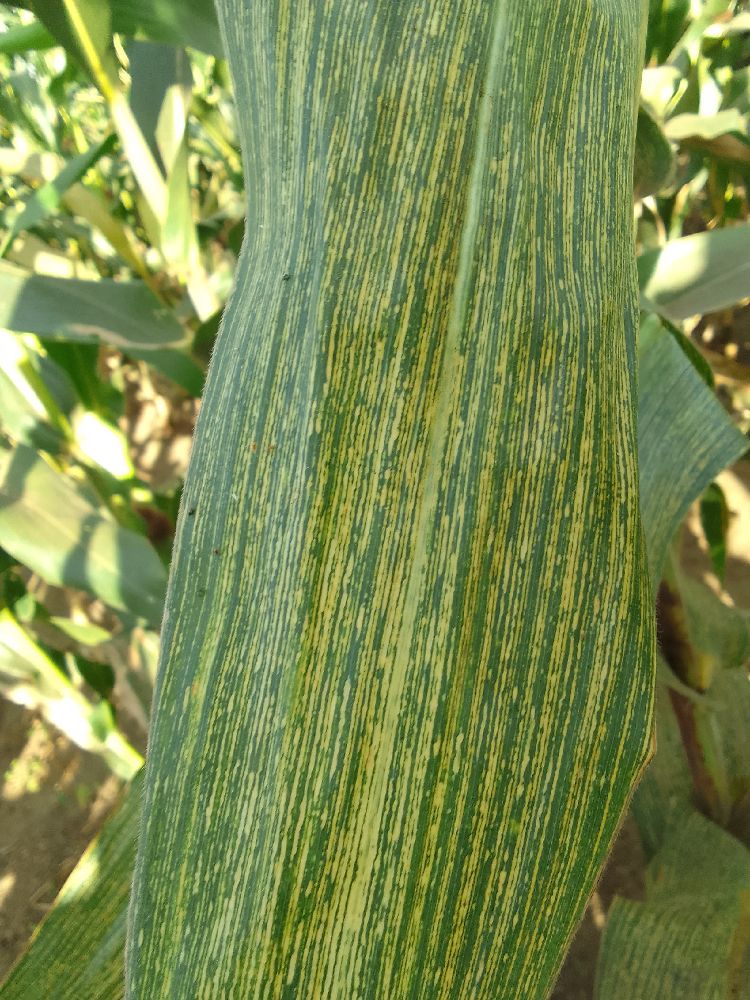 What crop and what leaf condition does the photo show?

maize, maize streak virus
